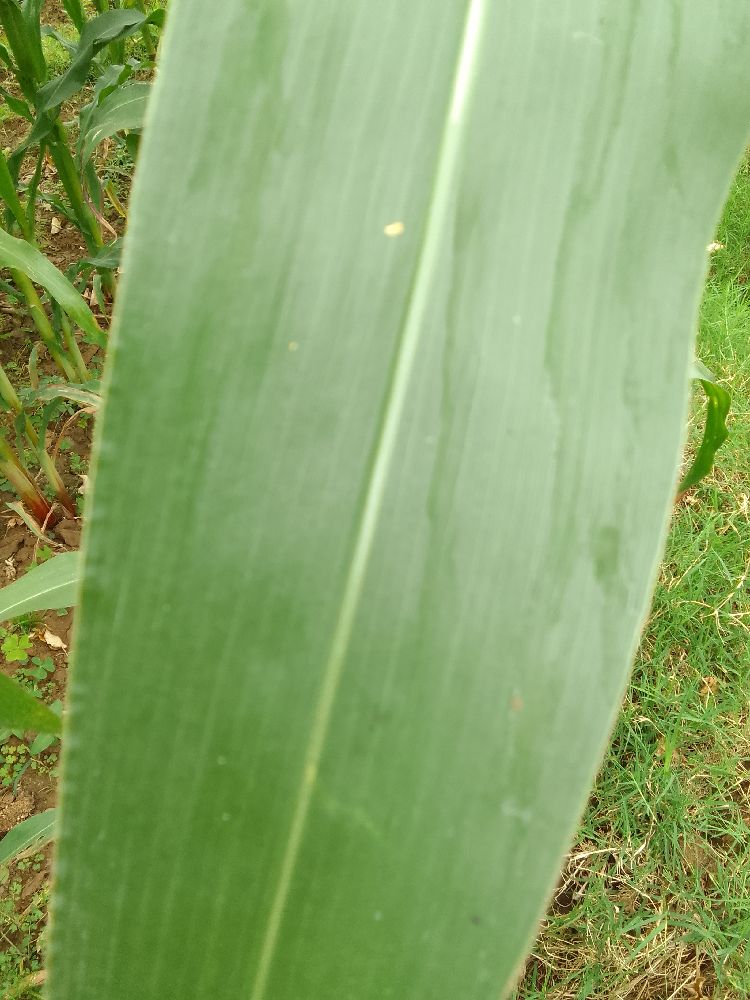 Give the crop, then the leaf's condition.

maize, healthy
